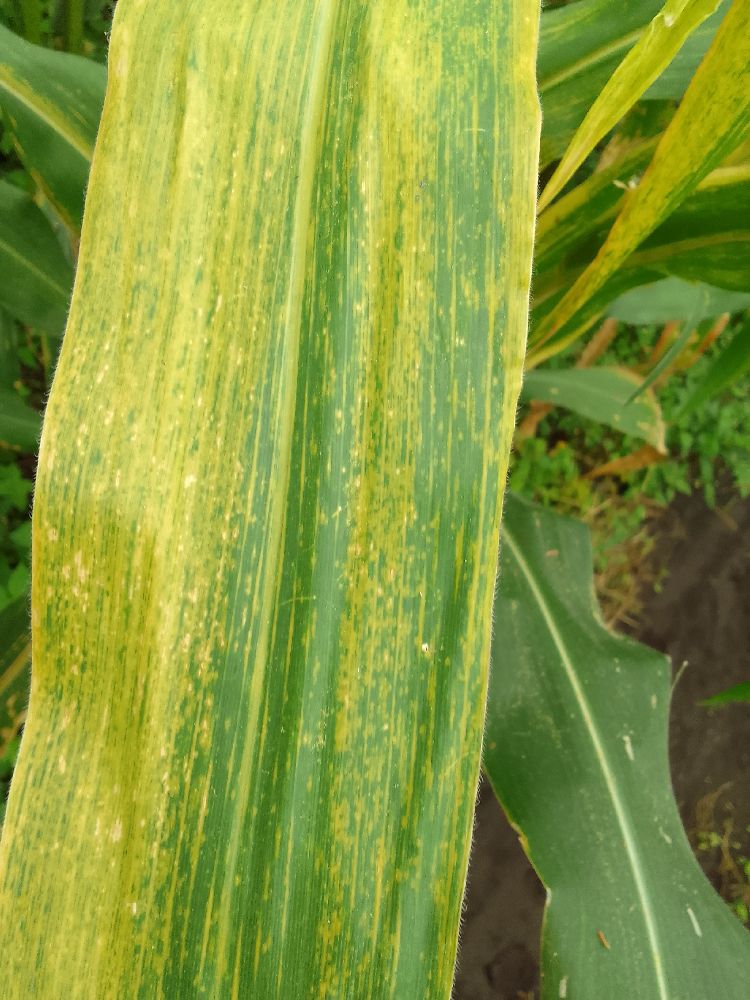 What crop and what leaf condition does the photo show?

maize, maize lethal necrosis
